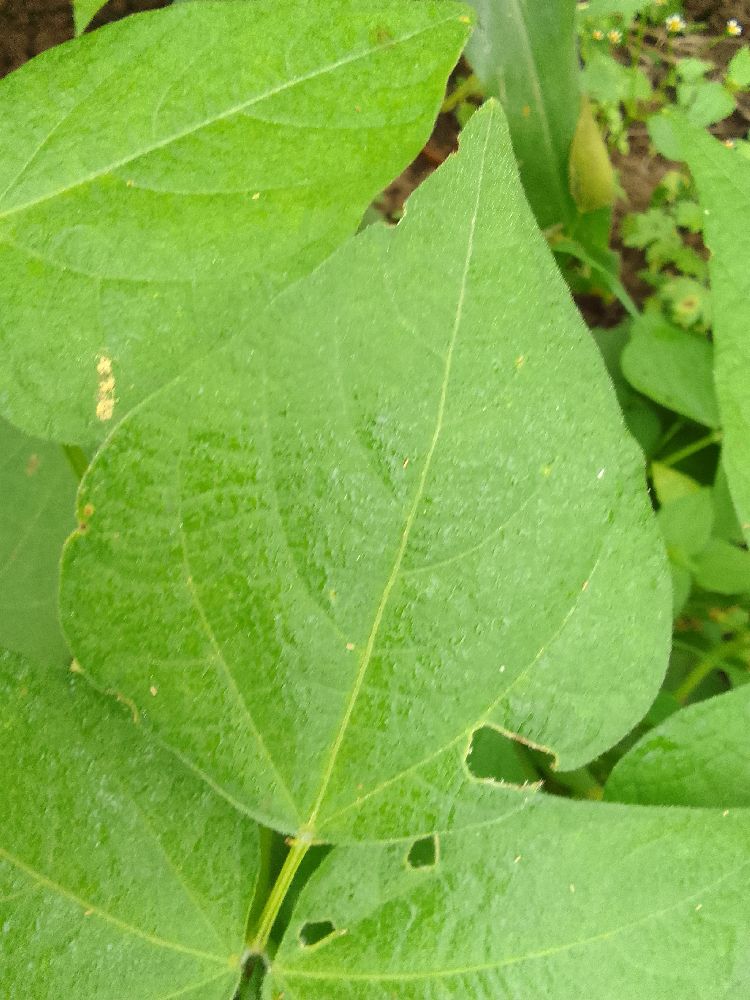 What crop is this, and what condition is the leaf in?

common bean, healthy
